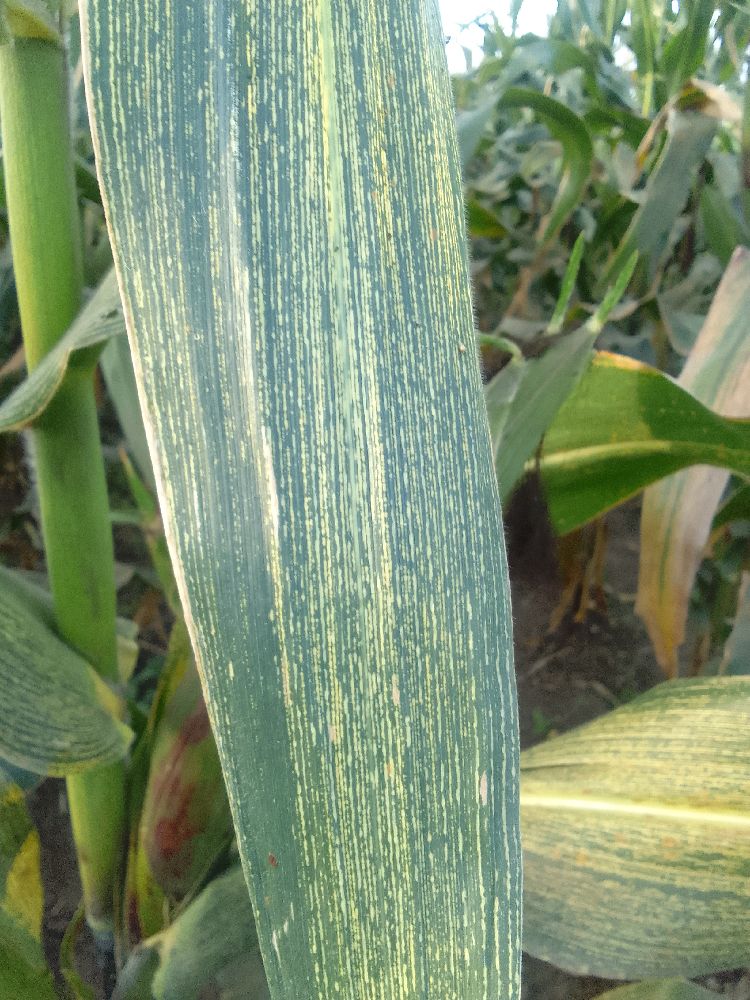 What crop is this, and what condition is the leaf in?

maize, maize streak virus
